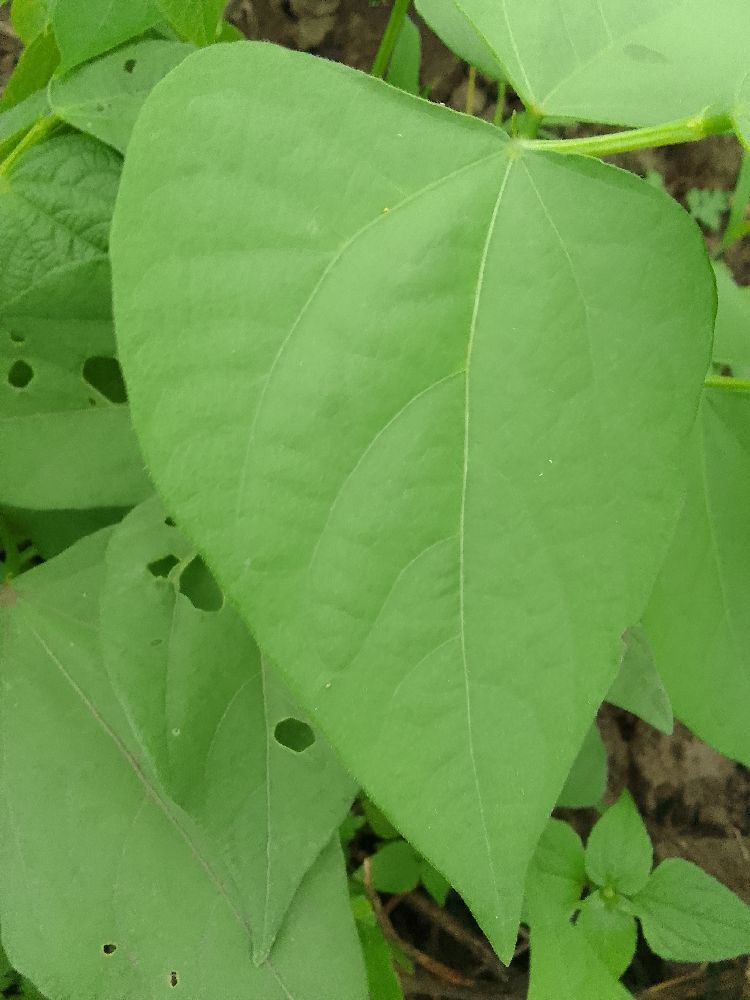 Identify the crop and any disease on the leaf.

common bean, healthy
